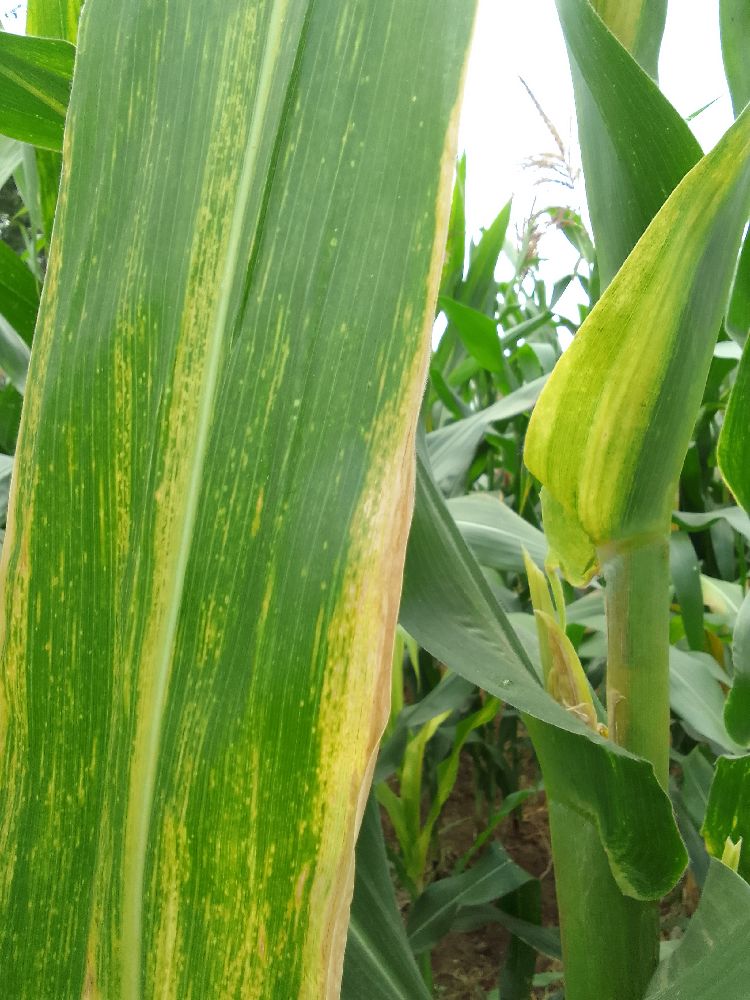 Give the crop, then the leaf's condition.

maize, maize lethal necrosis
